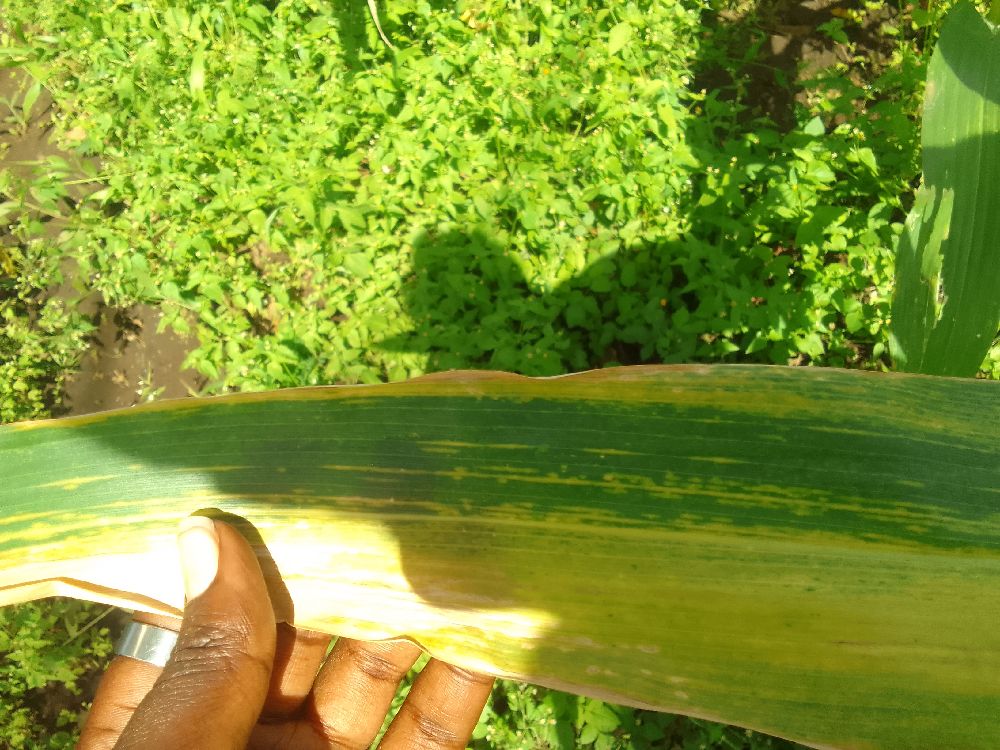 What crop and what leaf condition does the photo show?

maize, maize lethal necrosis
